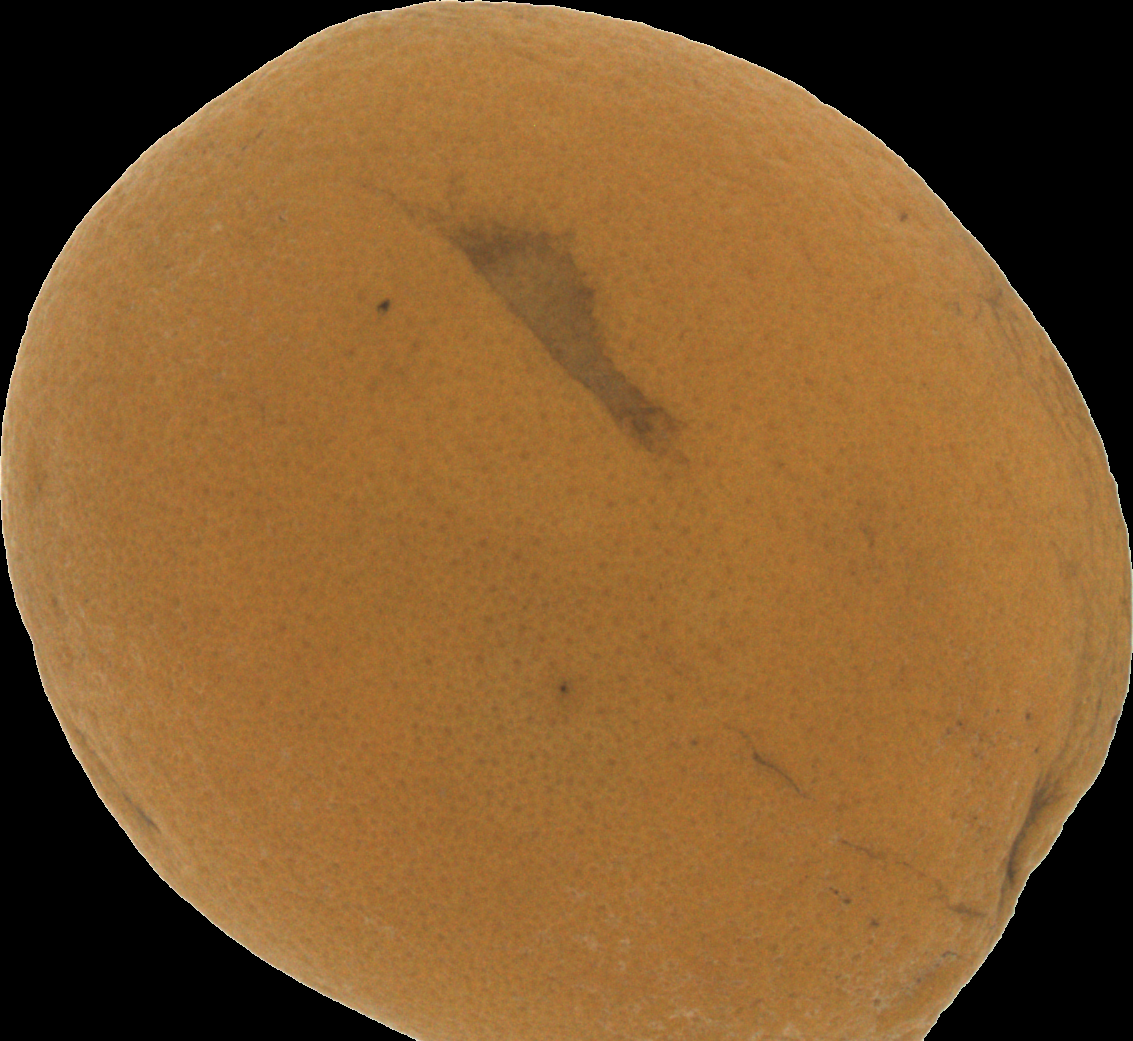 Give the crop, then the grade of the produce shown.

orange, bad
